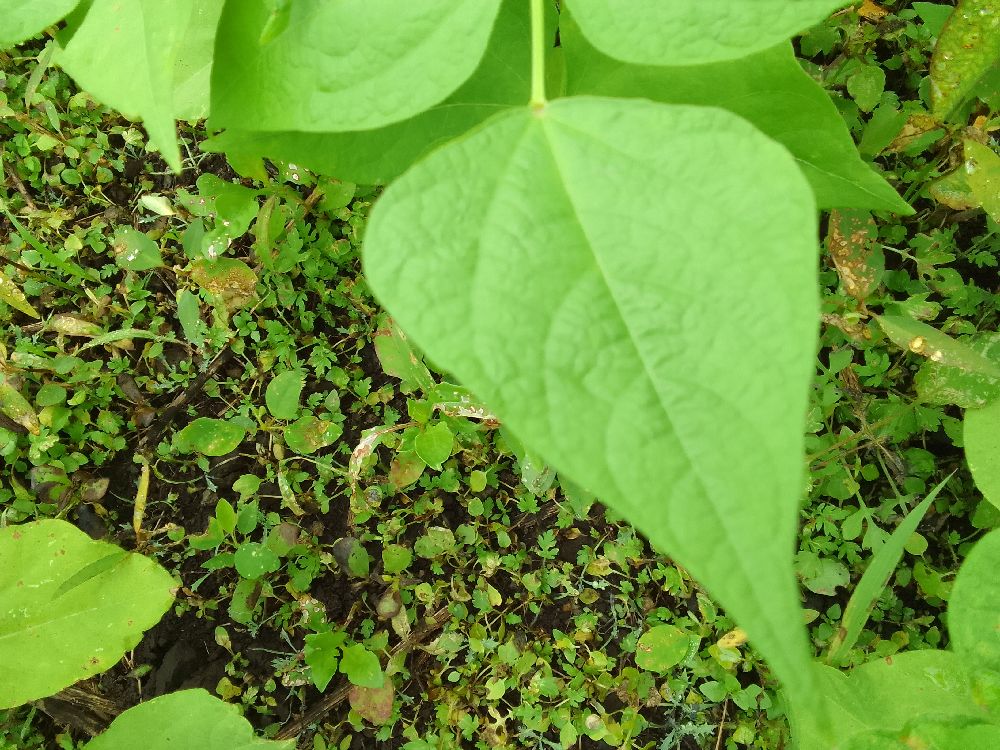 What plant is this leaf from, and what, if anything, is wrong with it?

common bean, healthy
